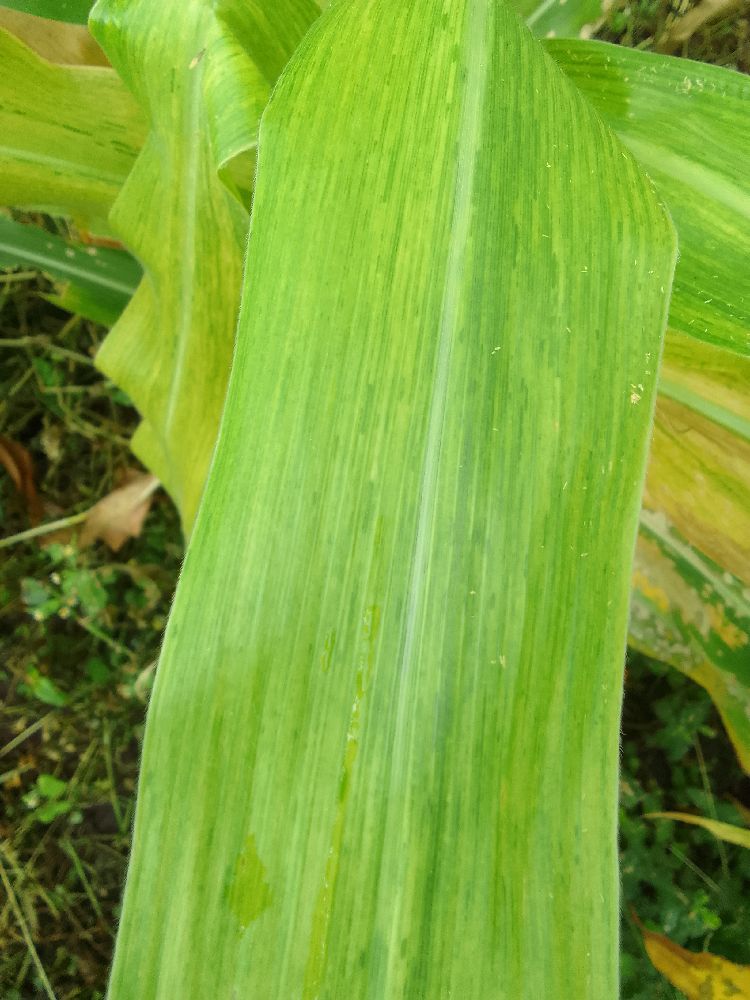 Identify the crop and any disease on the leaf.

maize, maize lethal necrosis
